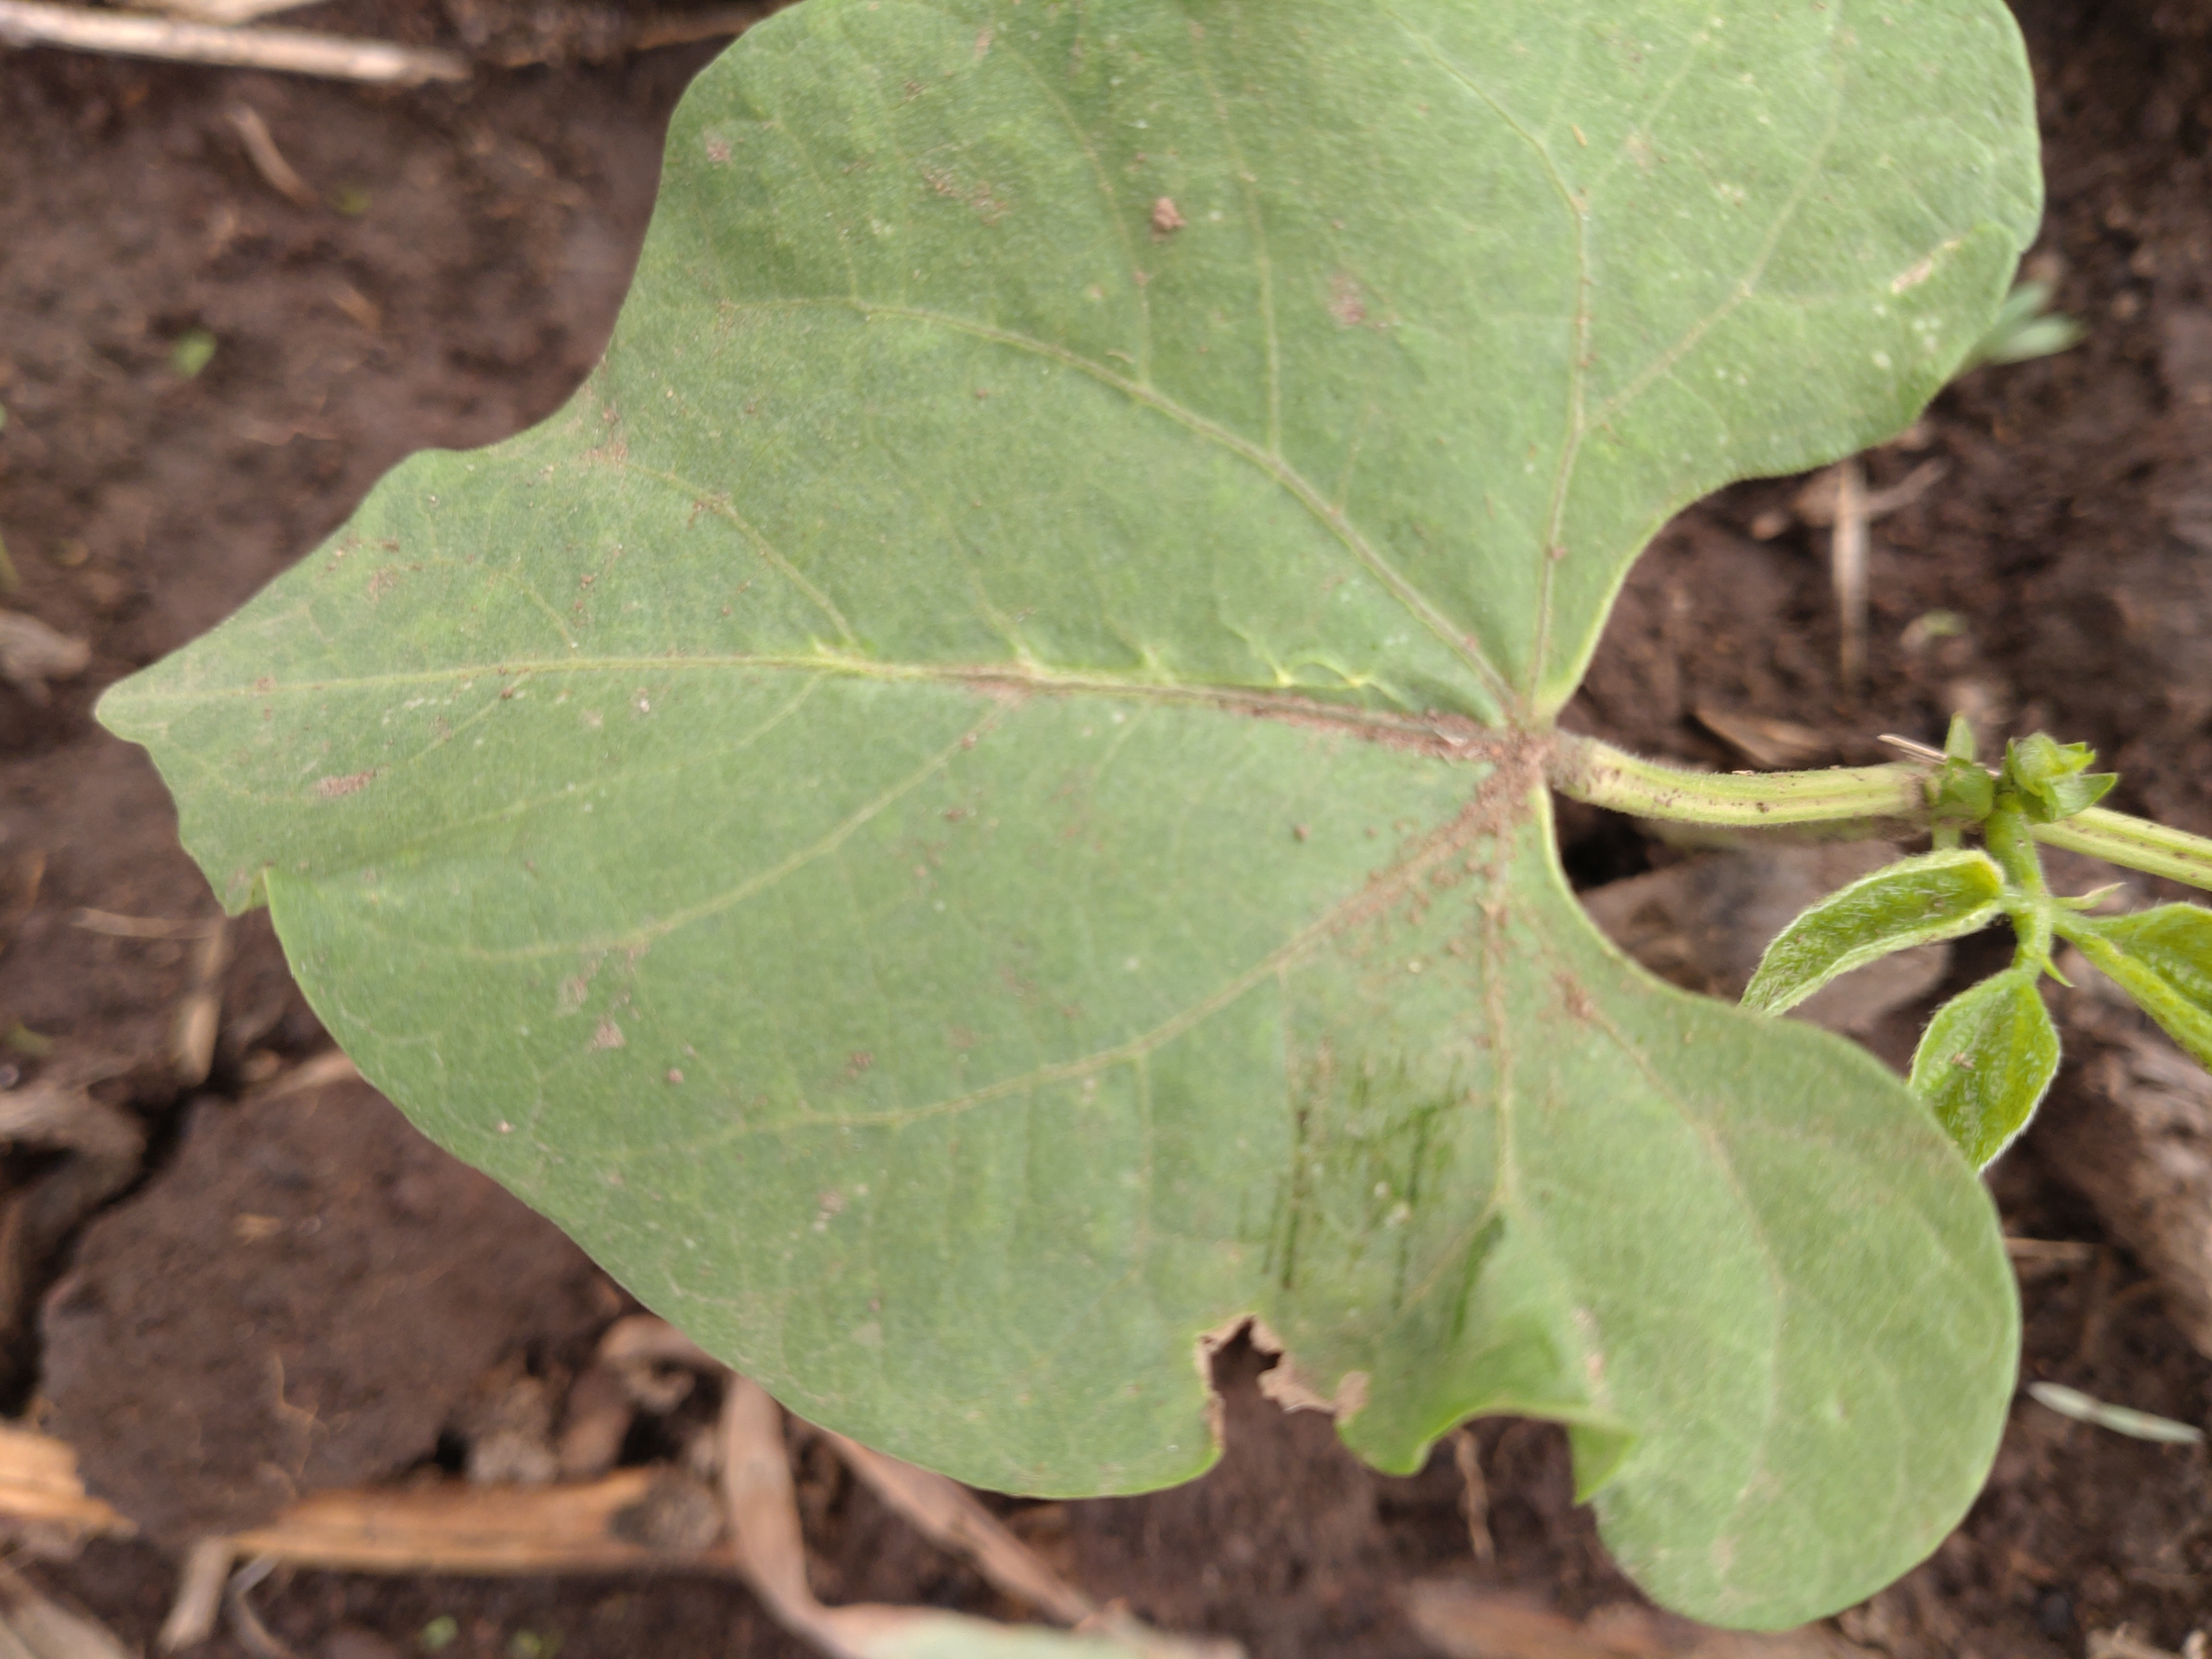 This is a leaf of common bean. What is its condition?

healthy
